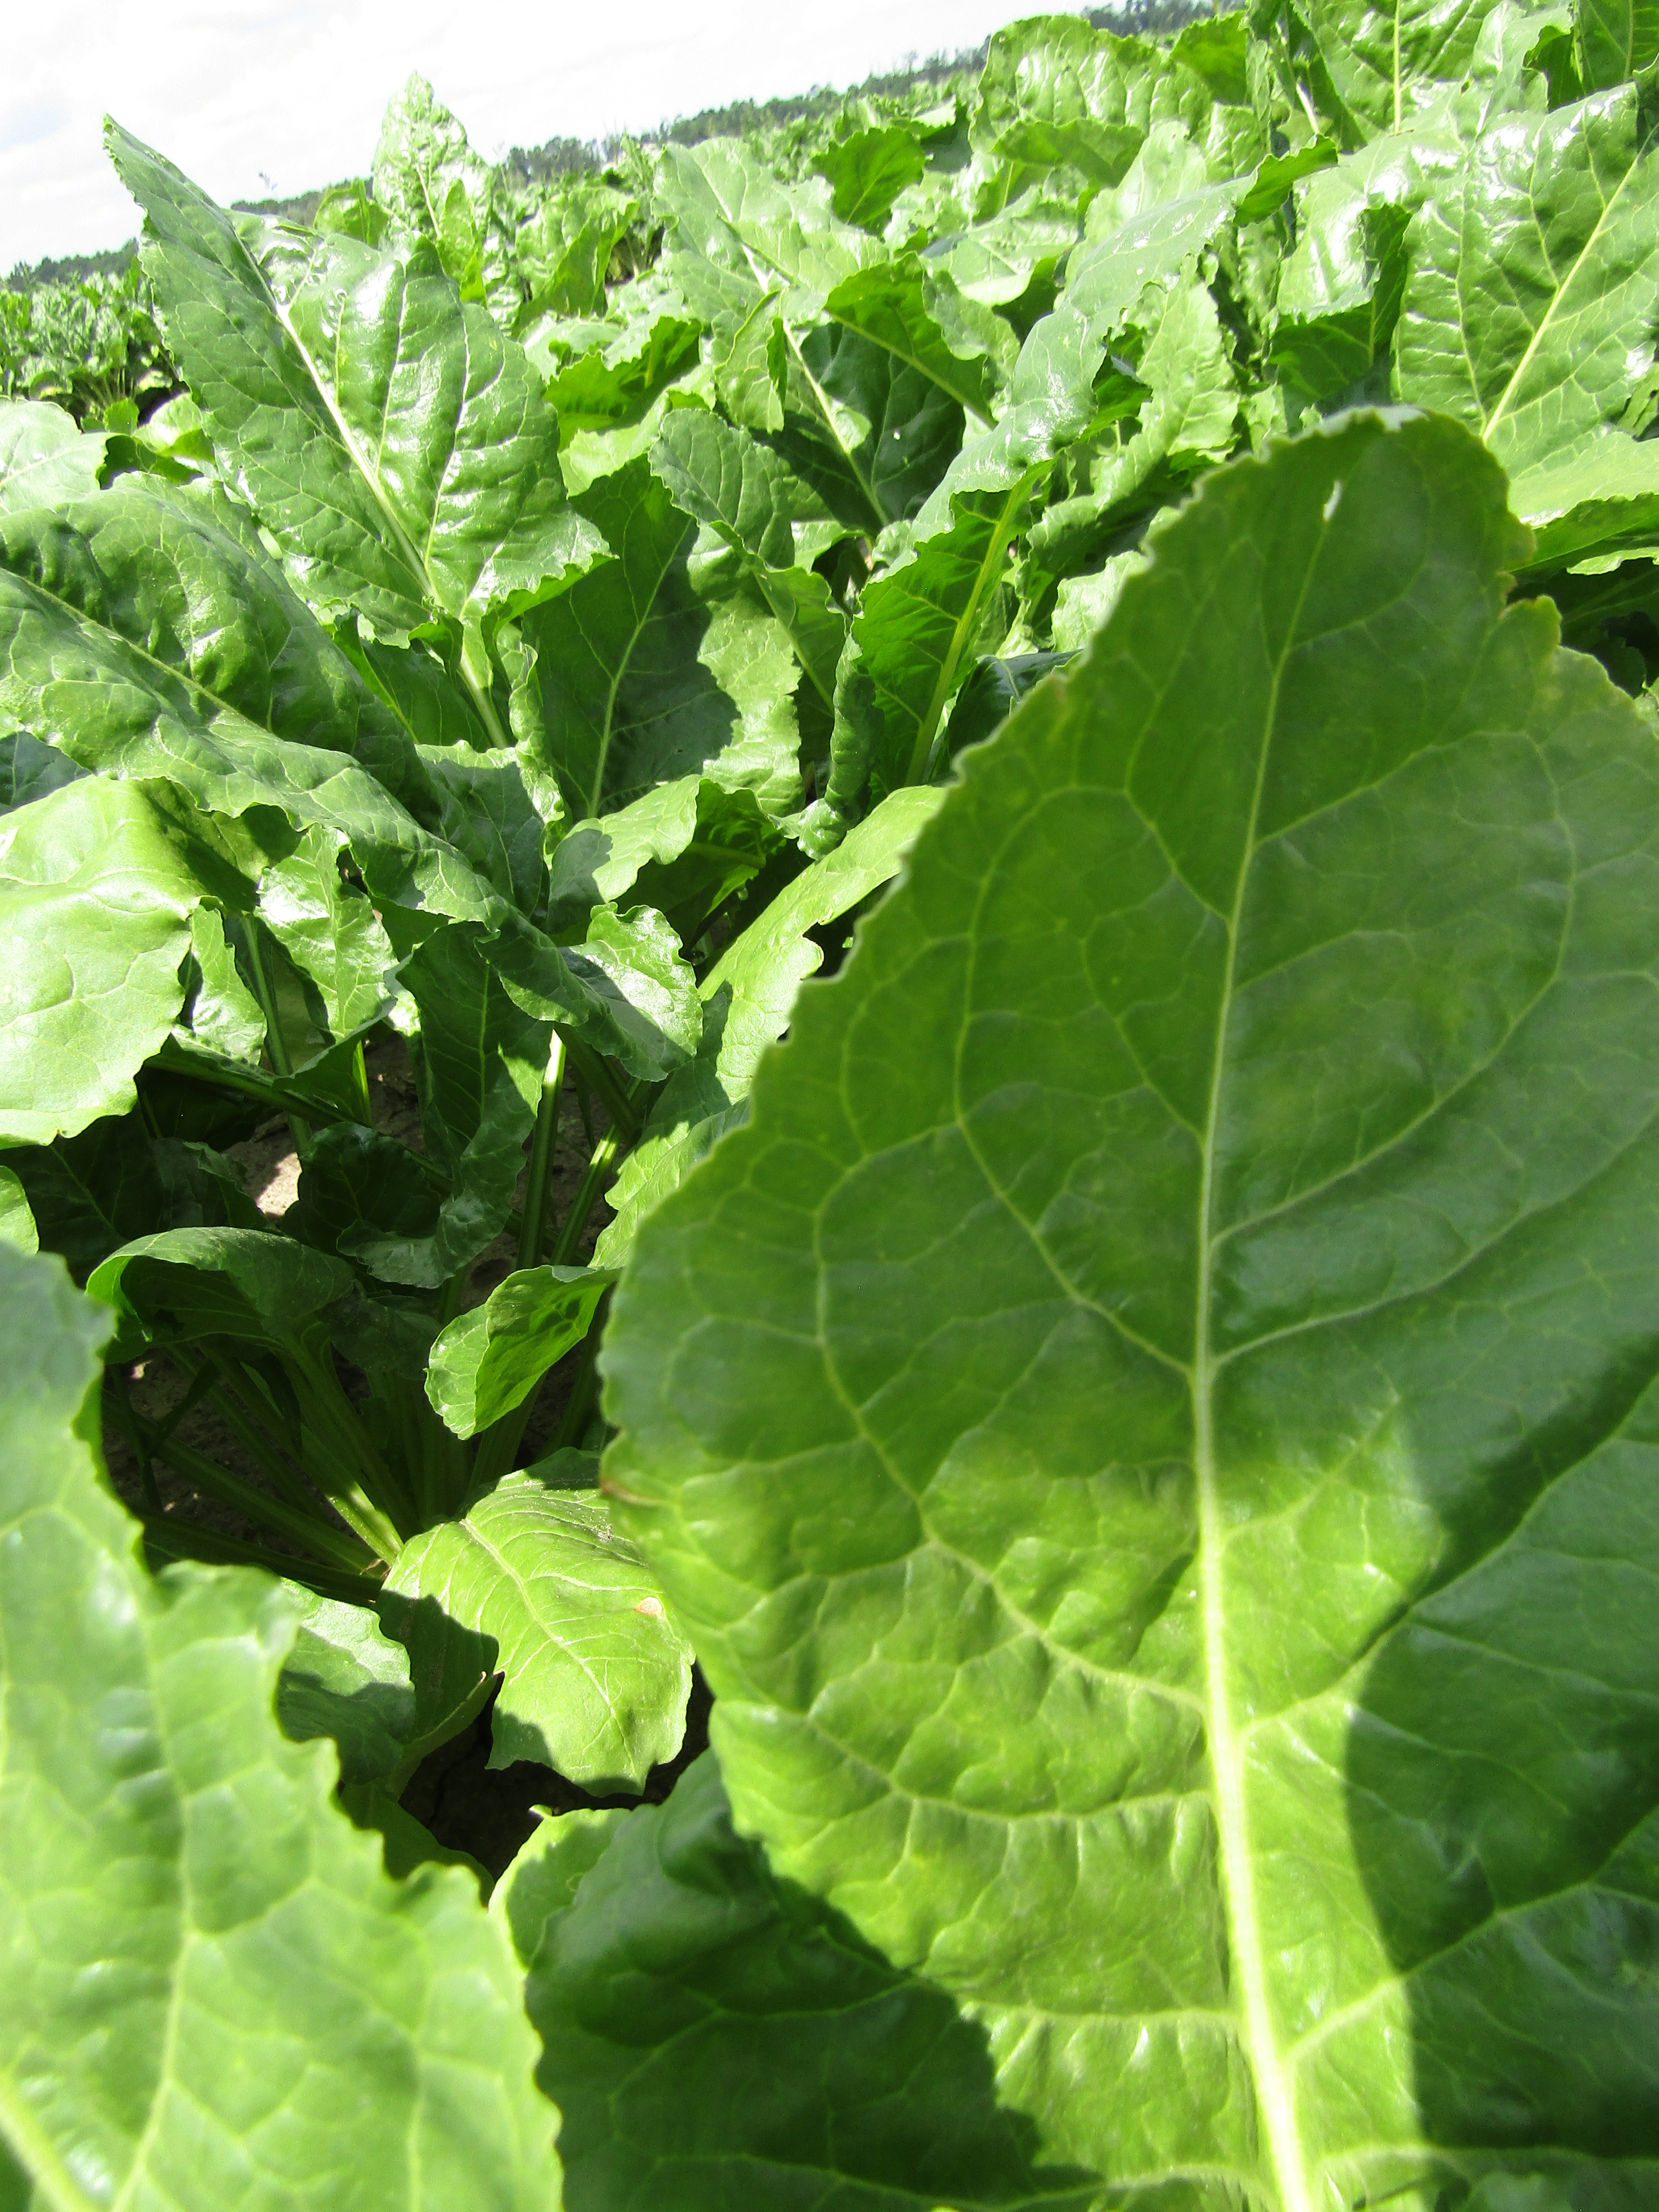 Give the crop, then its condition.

beet, cercospora
